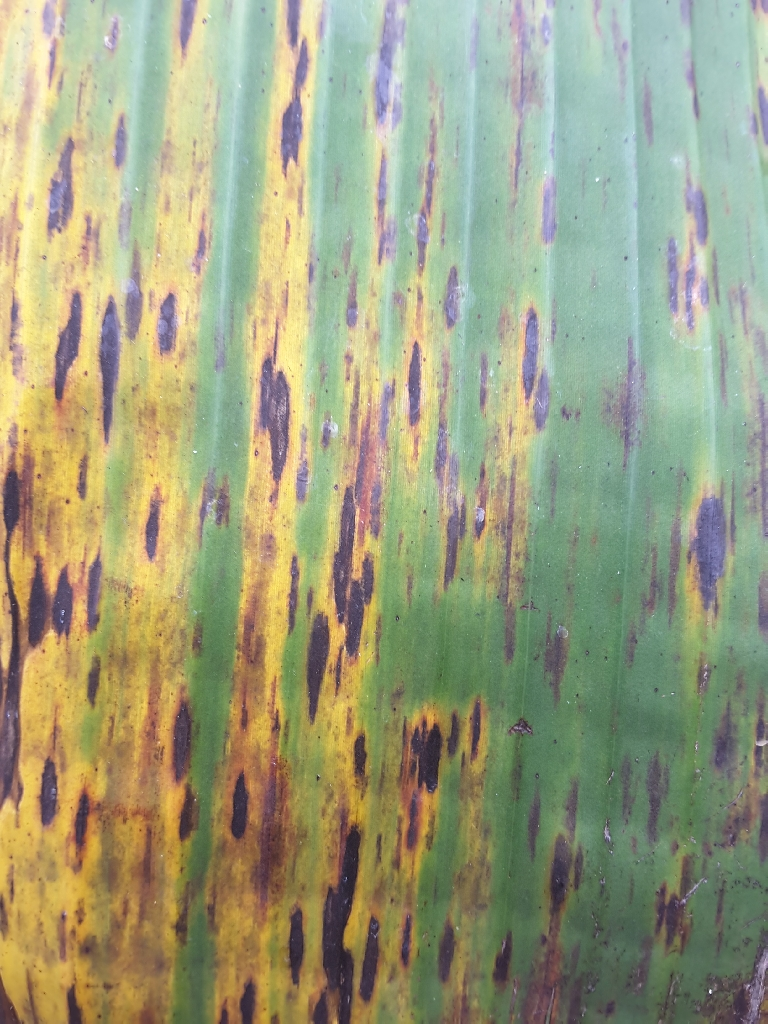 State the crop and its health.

banana, black sigatoka
